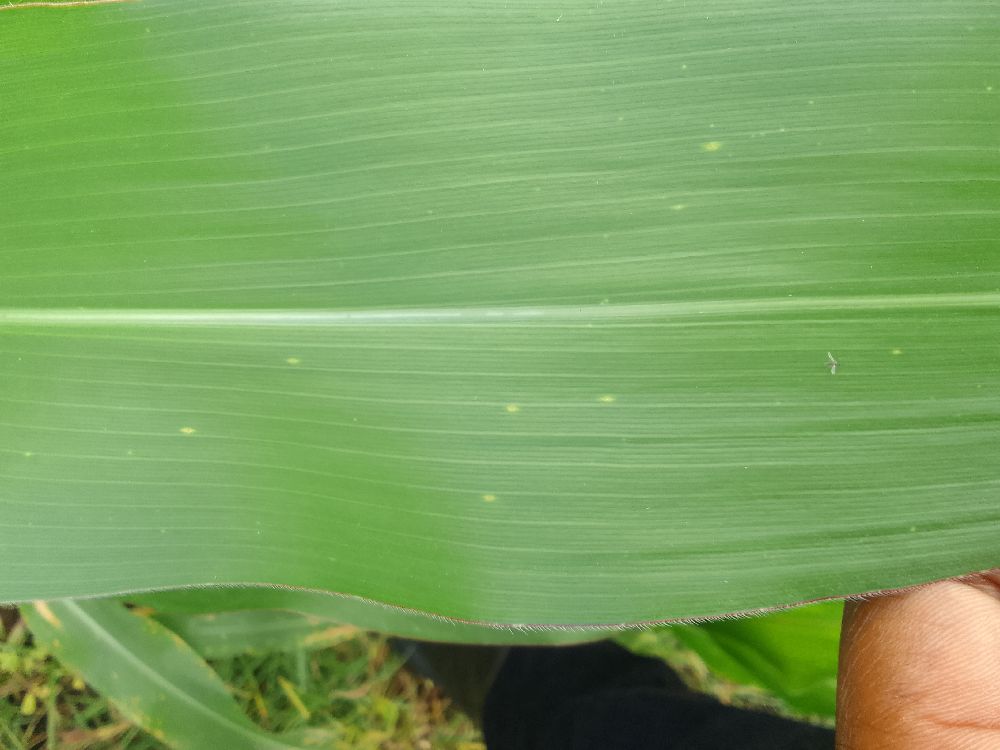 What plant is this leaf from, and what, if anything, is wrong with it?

maize, healthy
